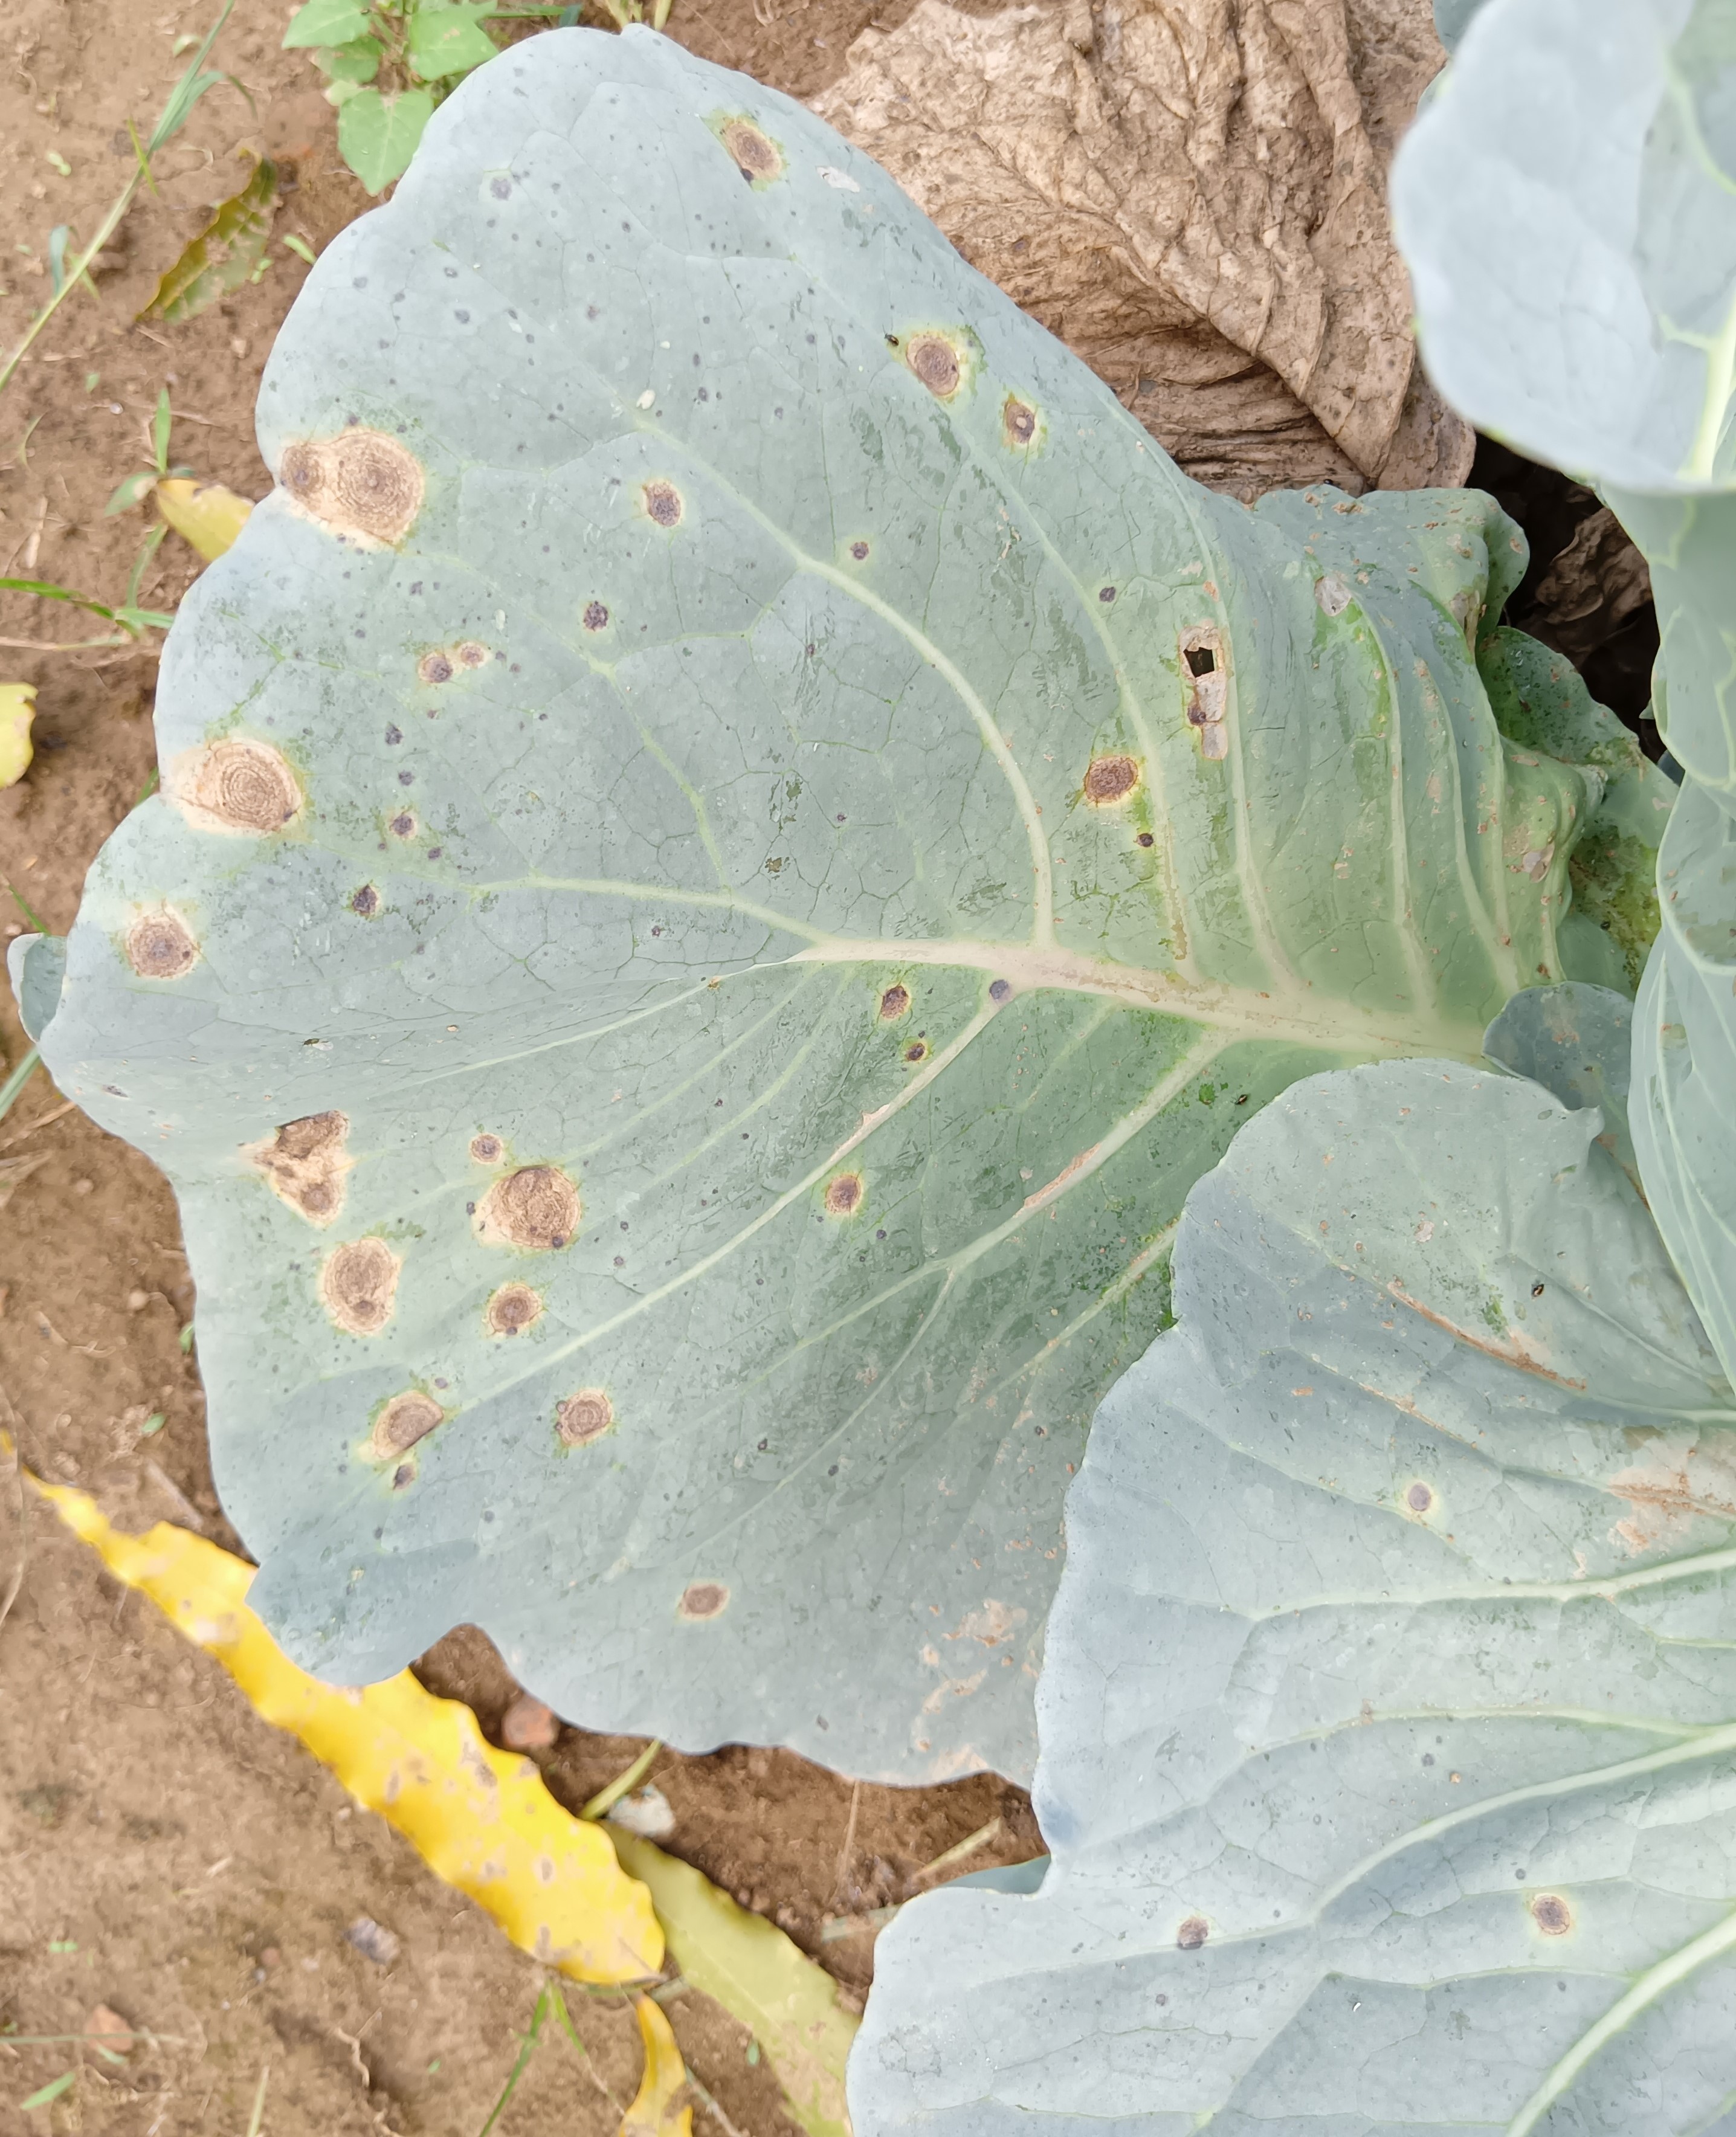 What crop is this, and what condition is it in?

cabbage, alternaria
